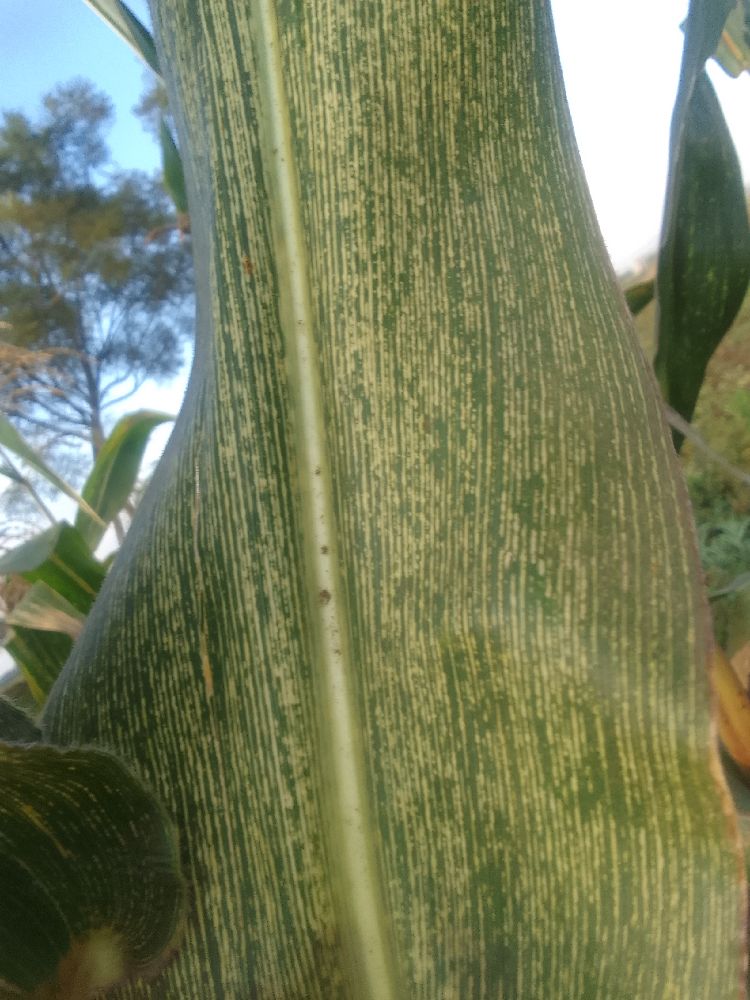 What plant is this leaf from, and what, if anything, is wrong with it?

maize, maize streak virus
